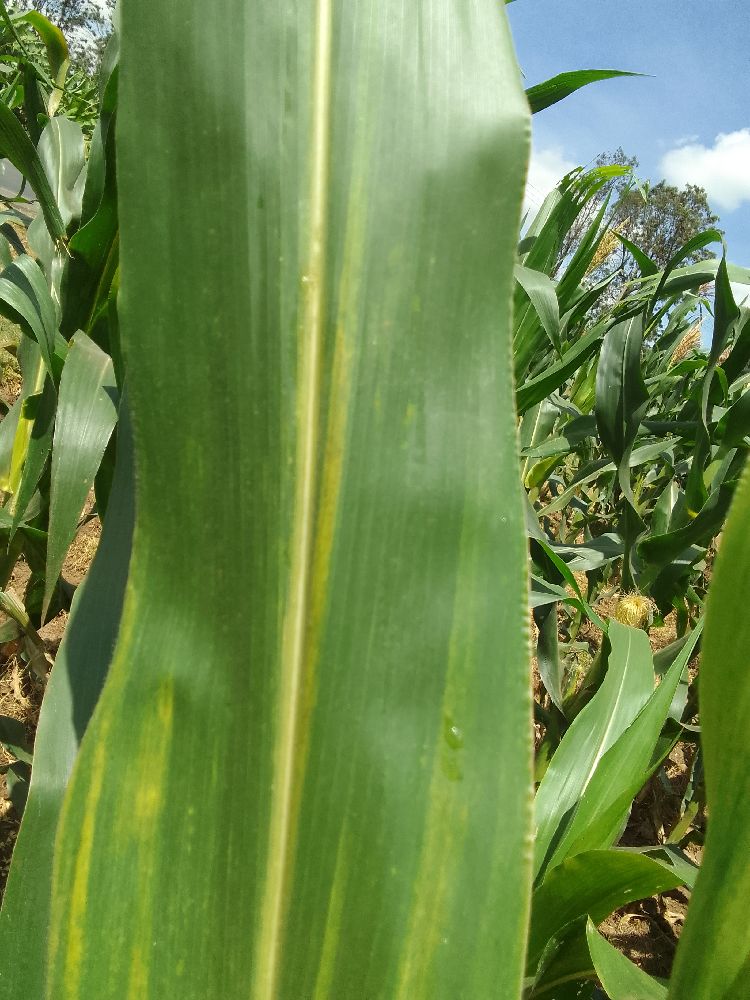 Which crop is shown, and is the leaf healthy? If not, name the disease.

maize, maize lethal necrosis
